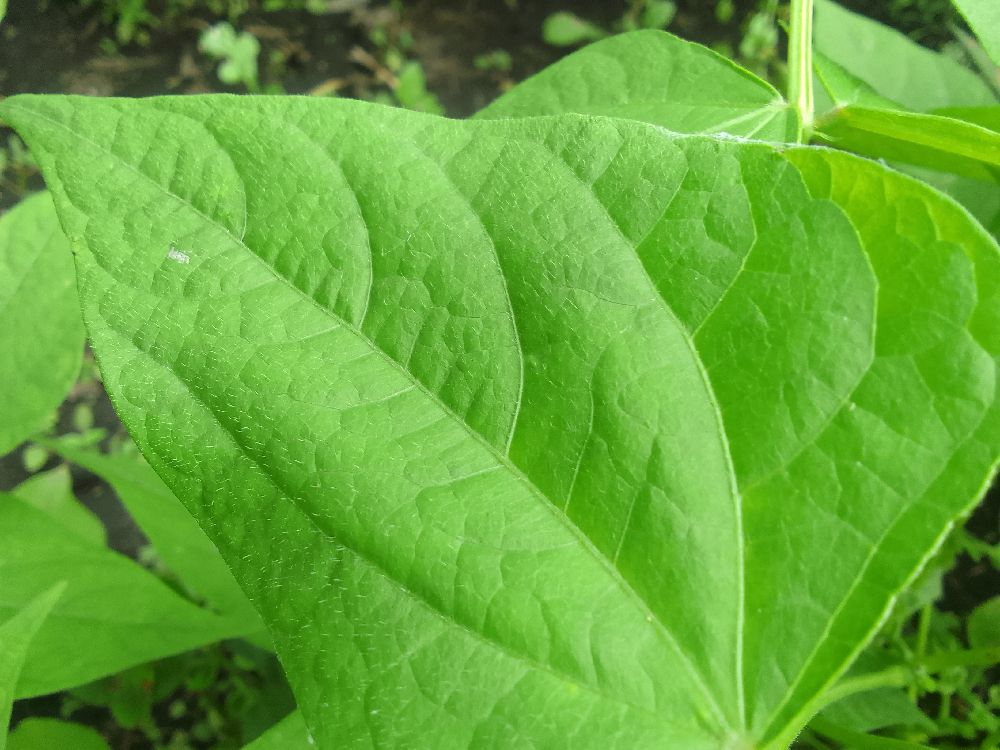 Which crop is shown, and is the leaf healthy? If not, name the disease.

common bean, healthy
